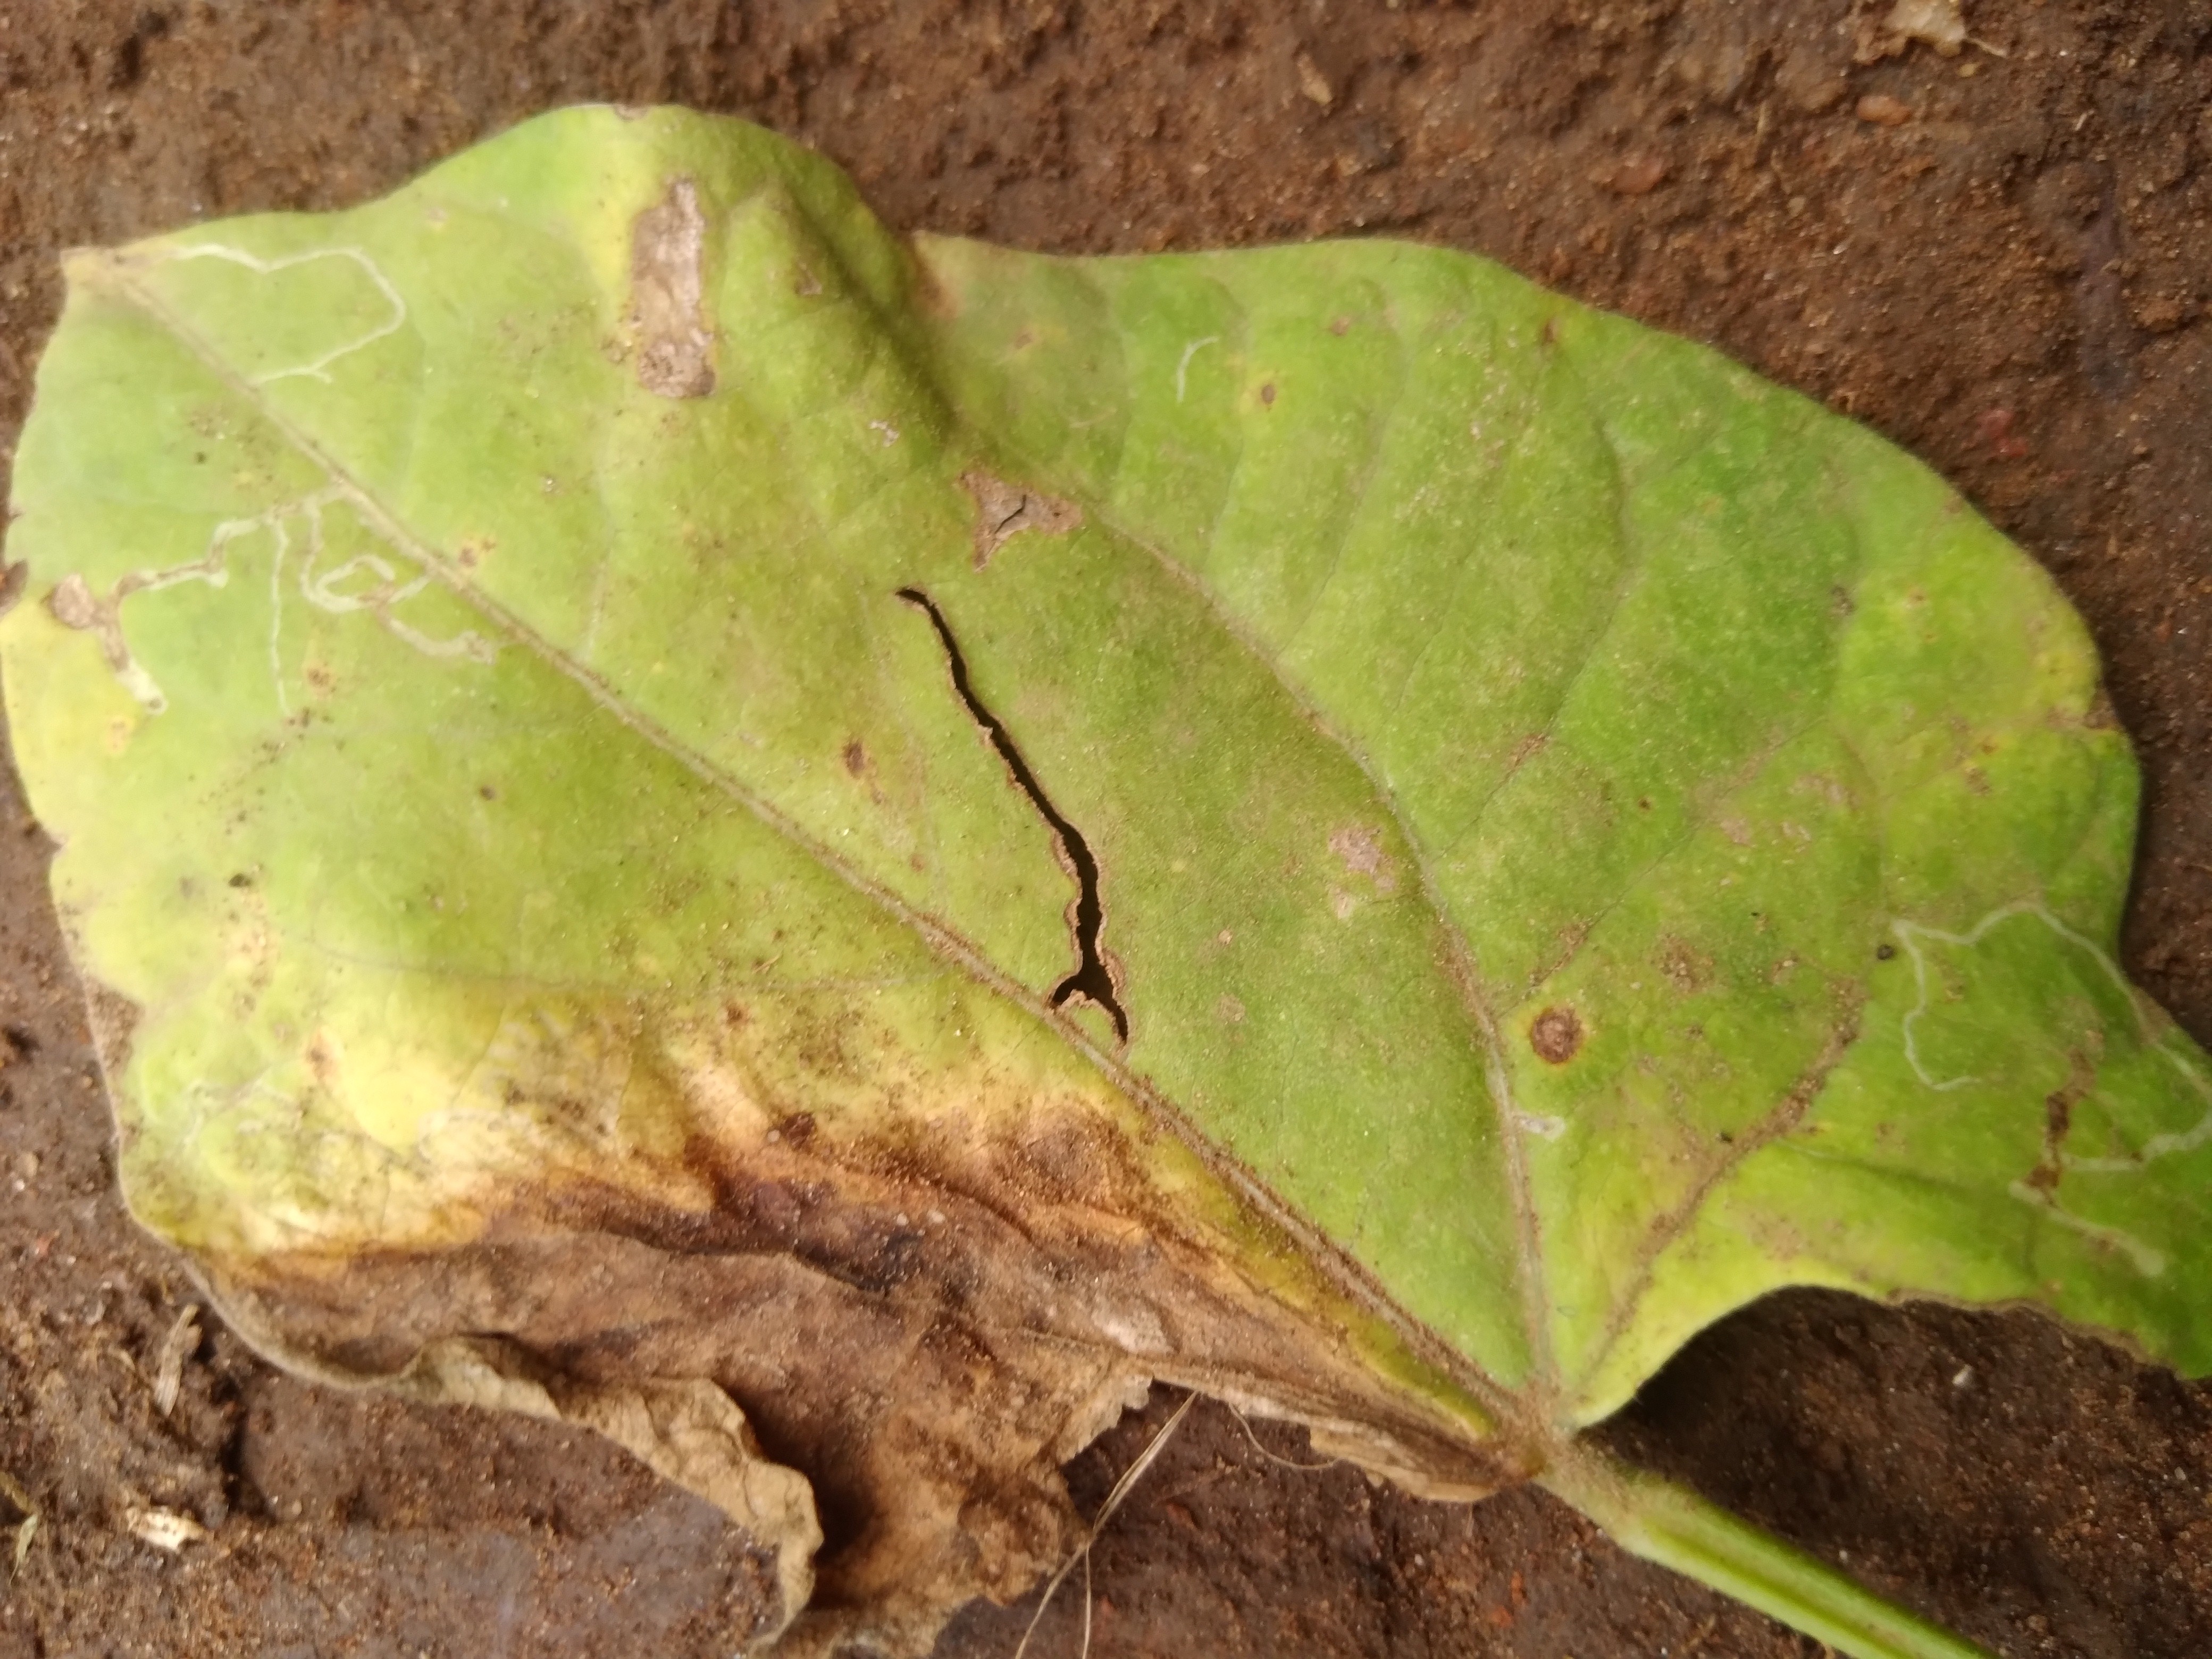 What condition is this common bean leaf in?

rust
